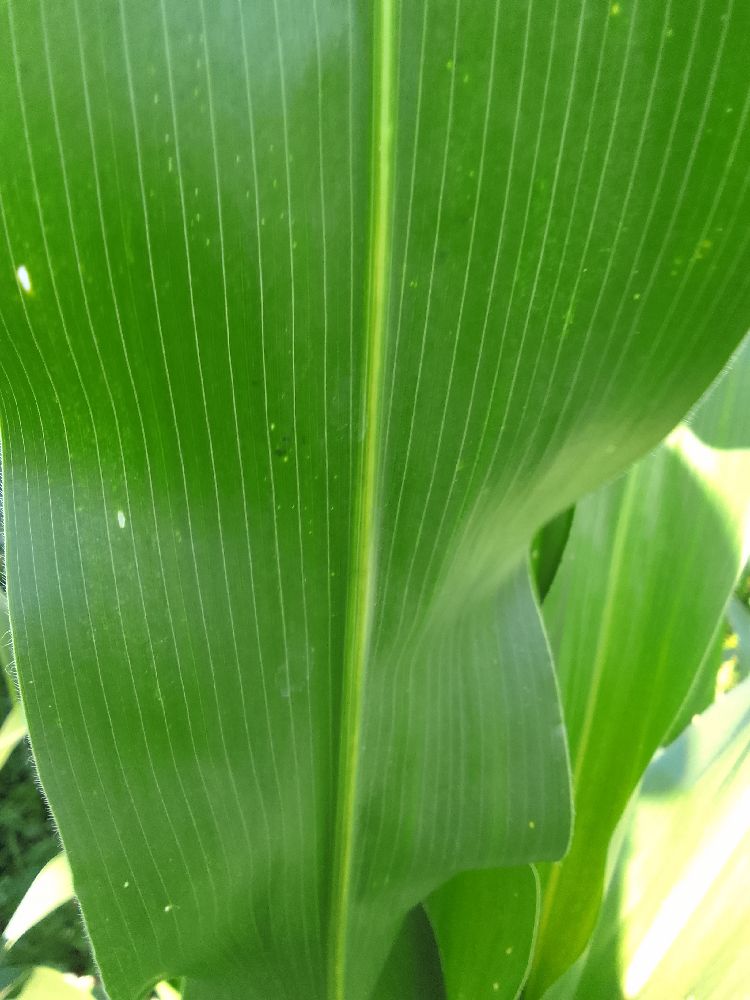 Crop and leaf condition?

maize, healthy
